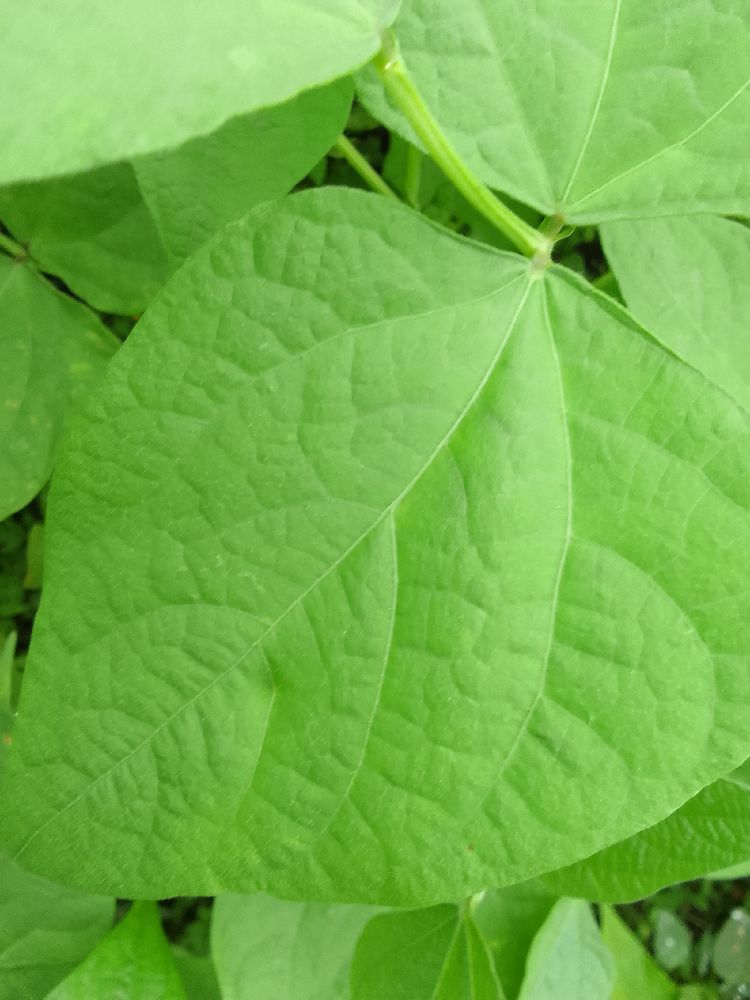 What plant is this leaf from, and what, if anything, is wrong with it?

common bean, healthy
